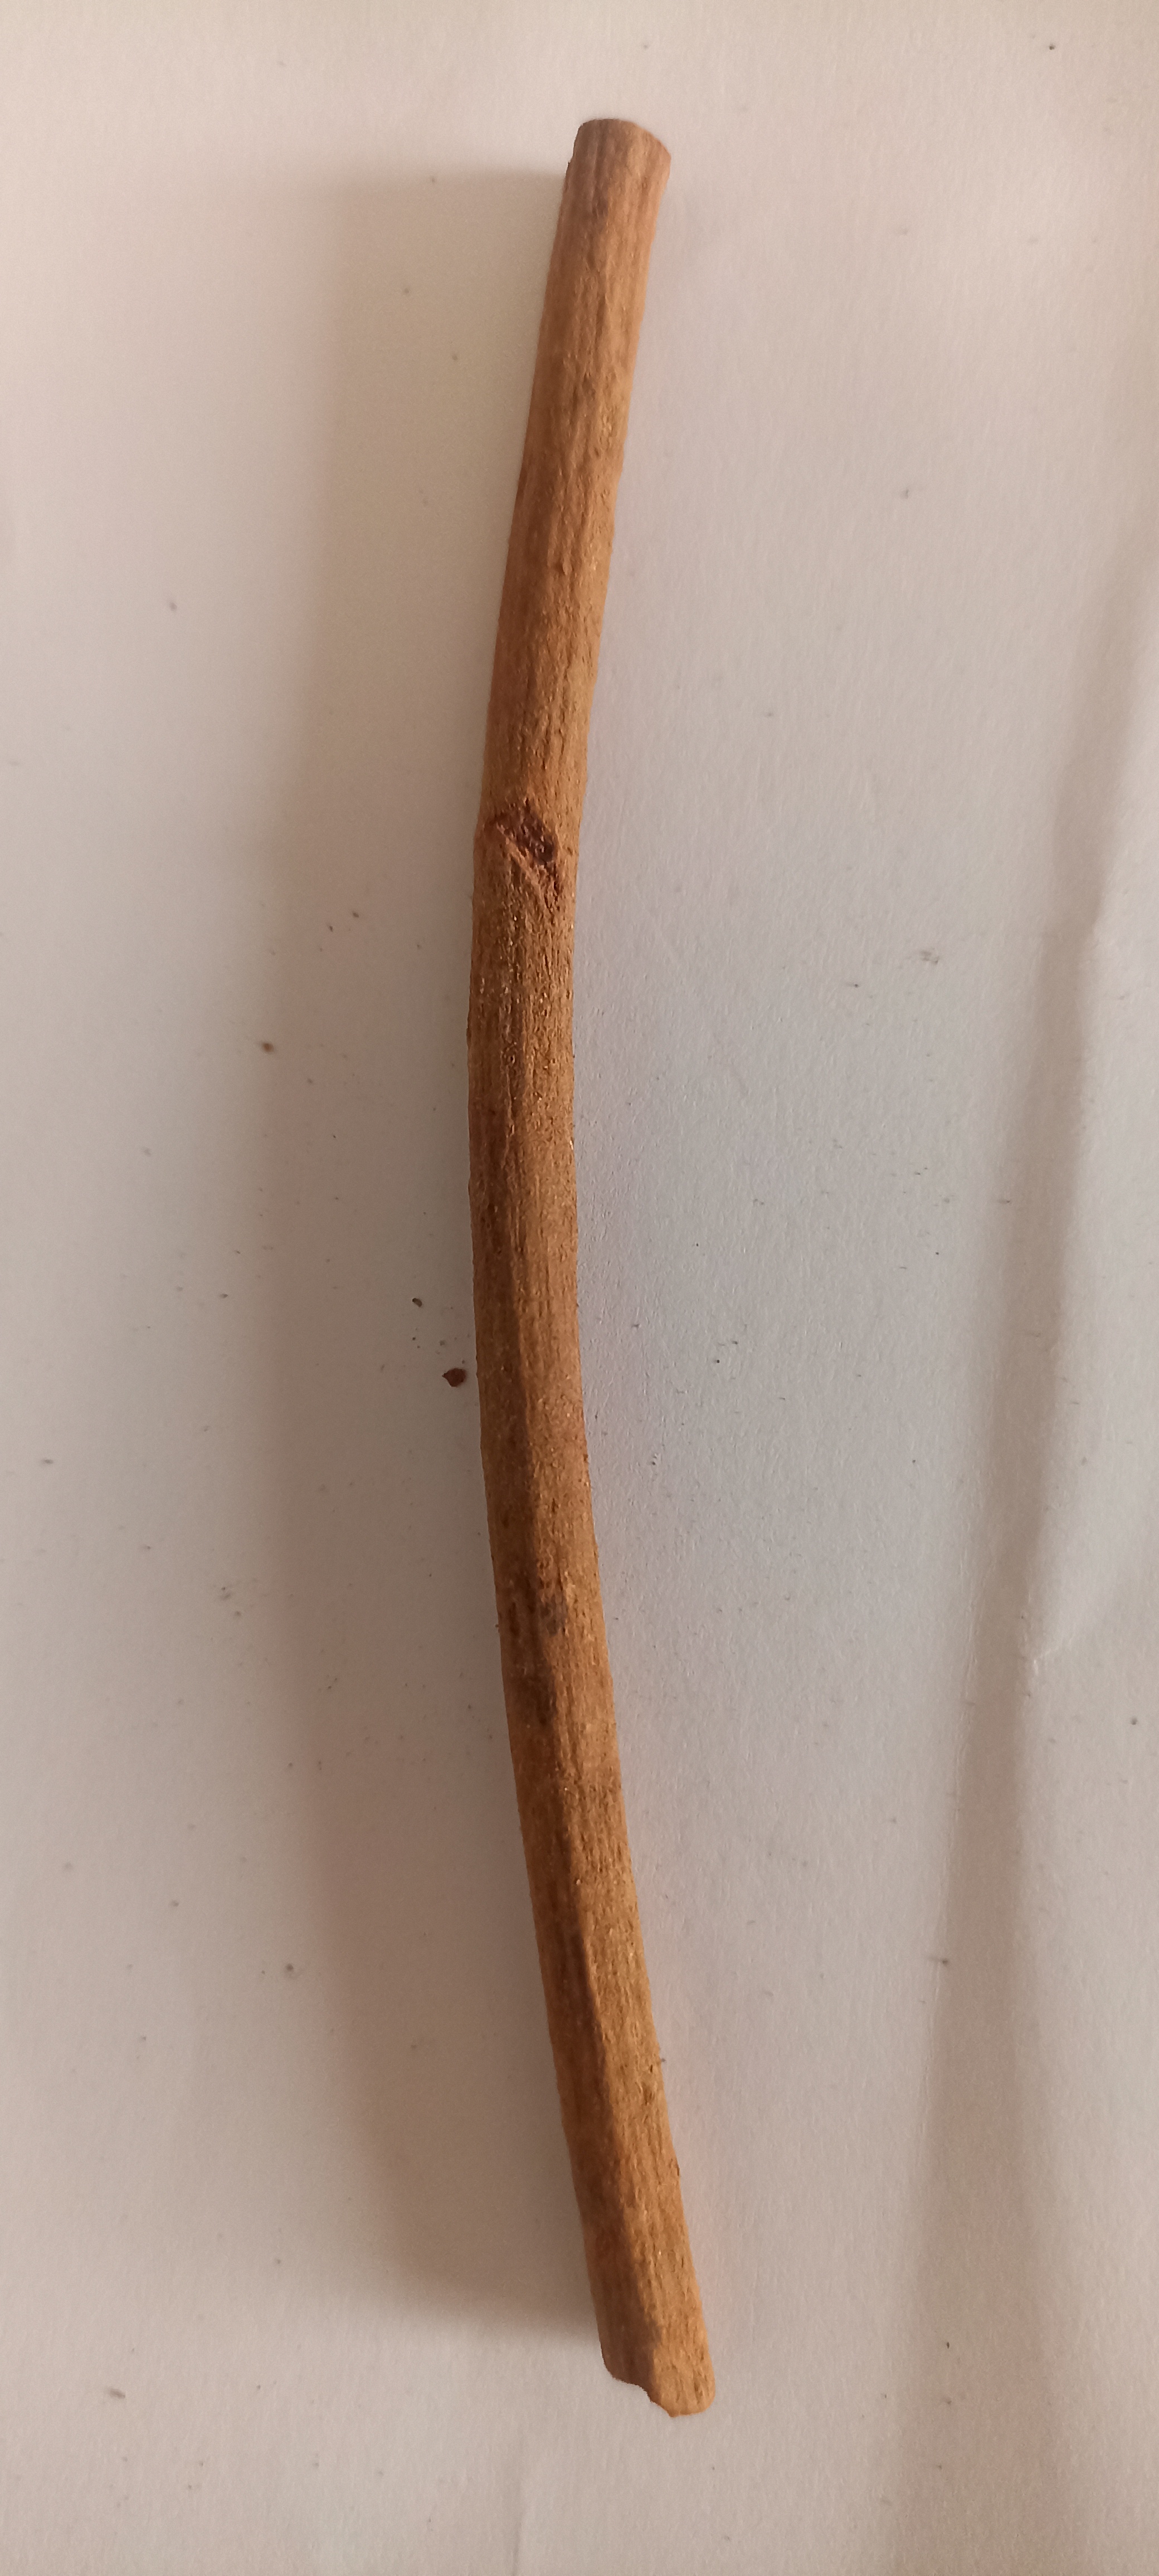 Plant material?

manjistha
